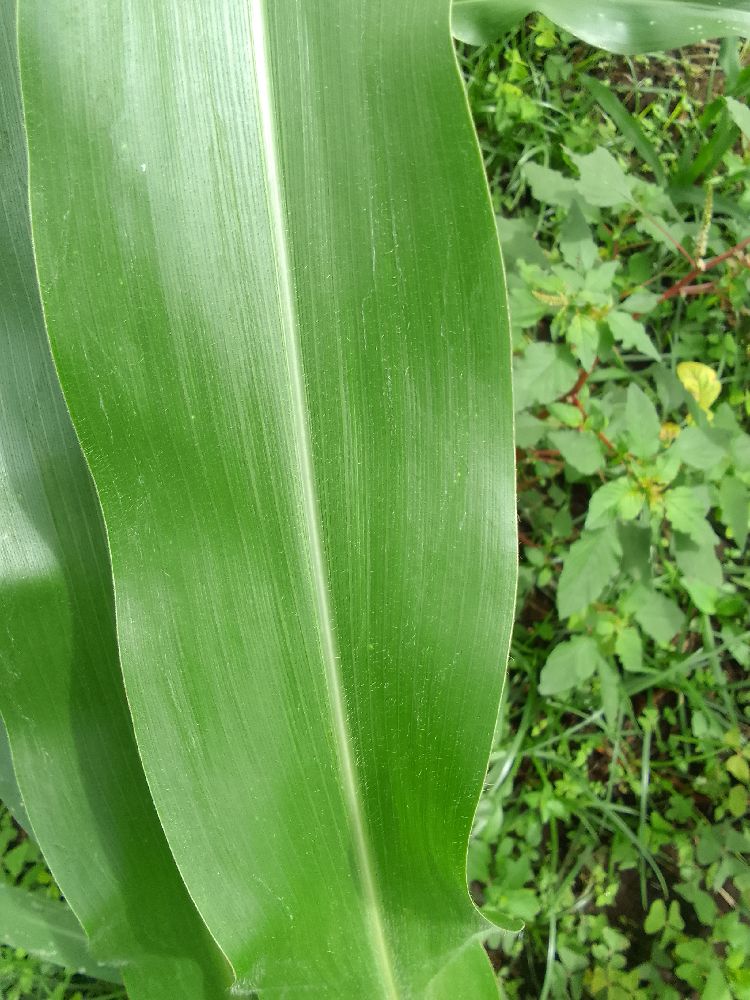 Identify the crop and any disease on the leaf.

maize, healthy
